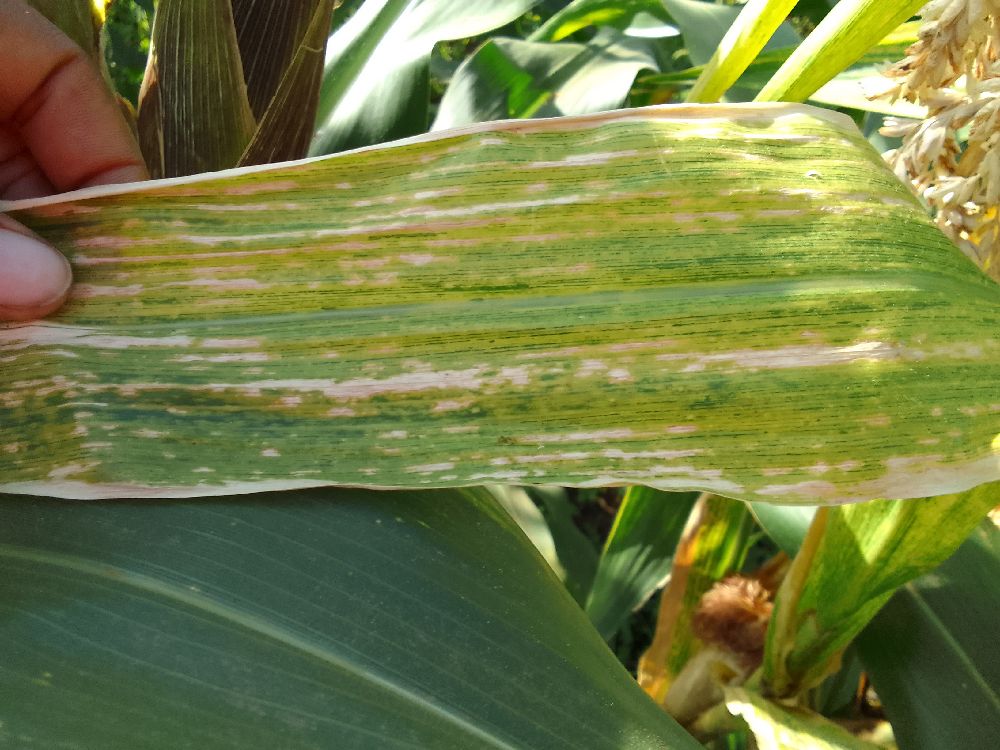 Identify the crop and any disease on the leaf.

maize, maize lethal necrosis
